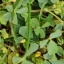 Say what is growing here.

unstructured weed
